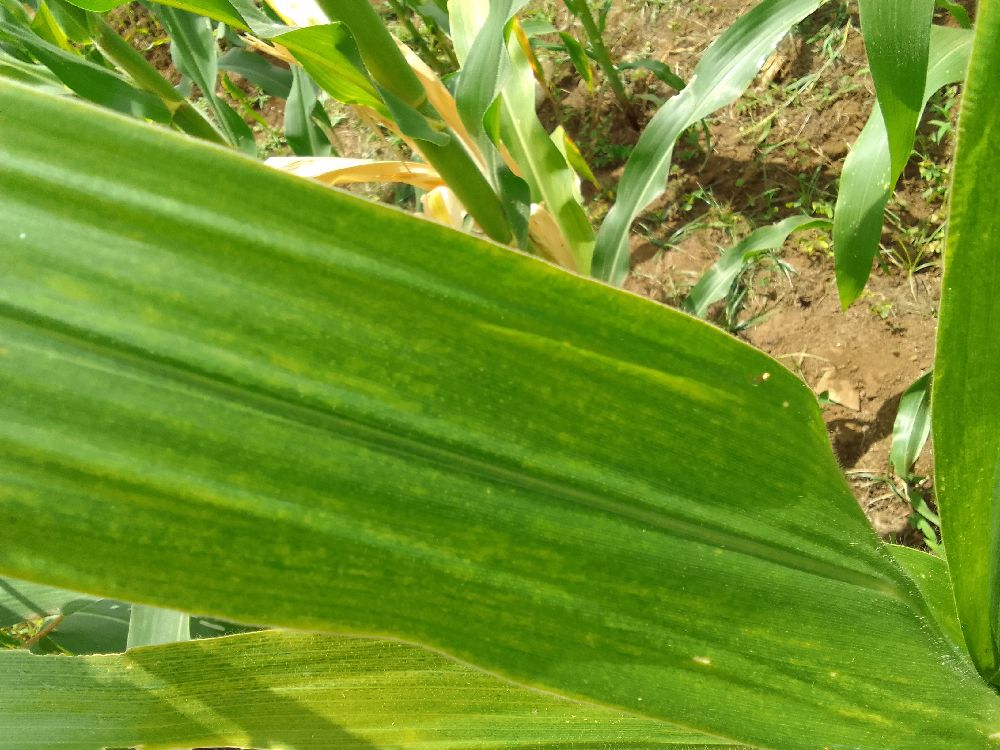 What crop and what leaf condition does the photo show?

maize, maize lethal necrosis
